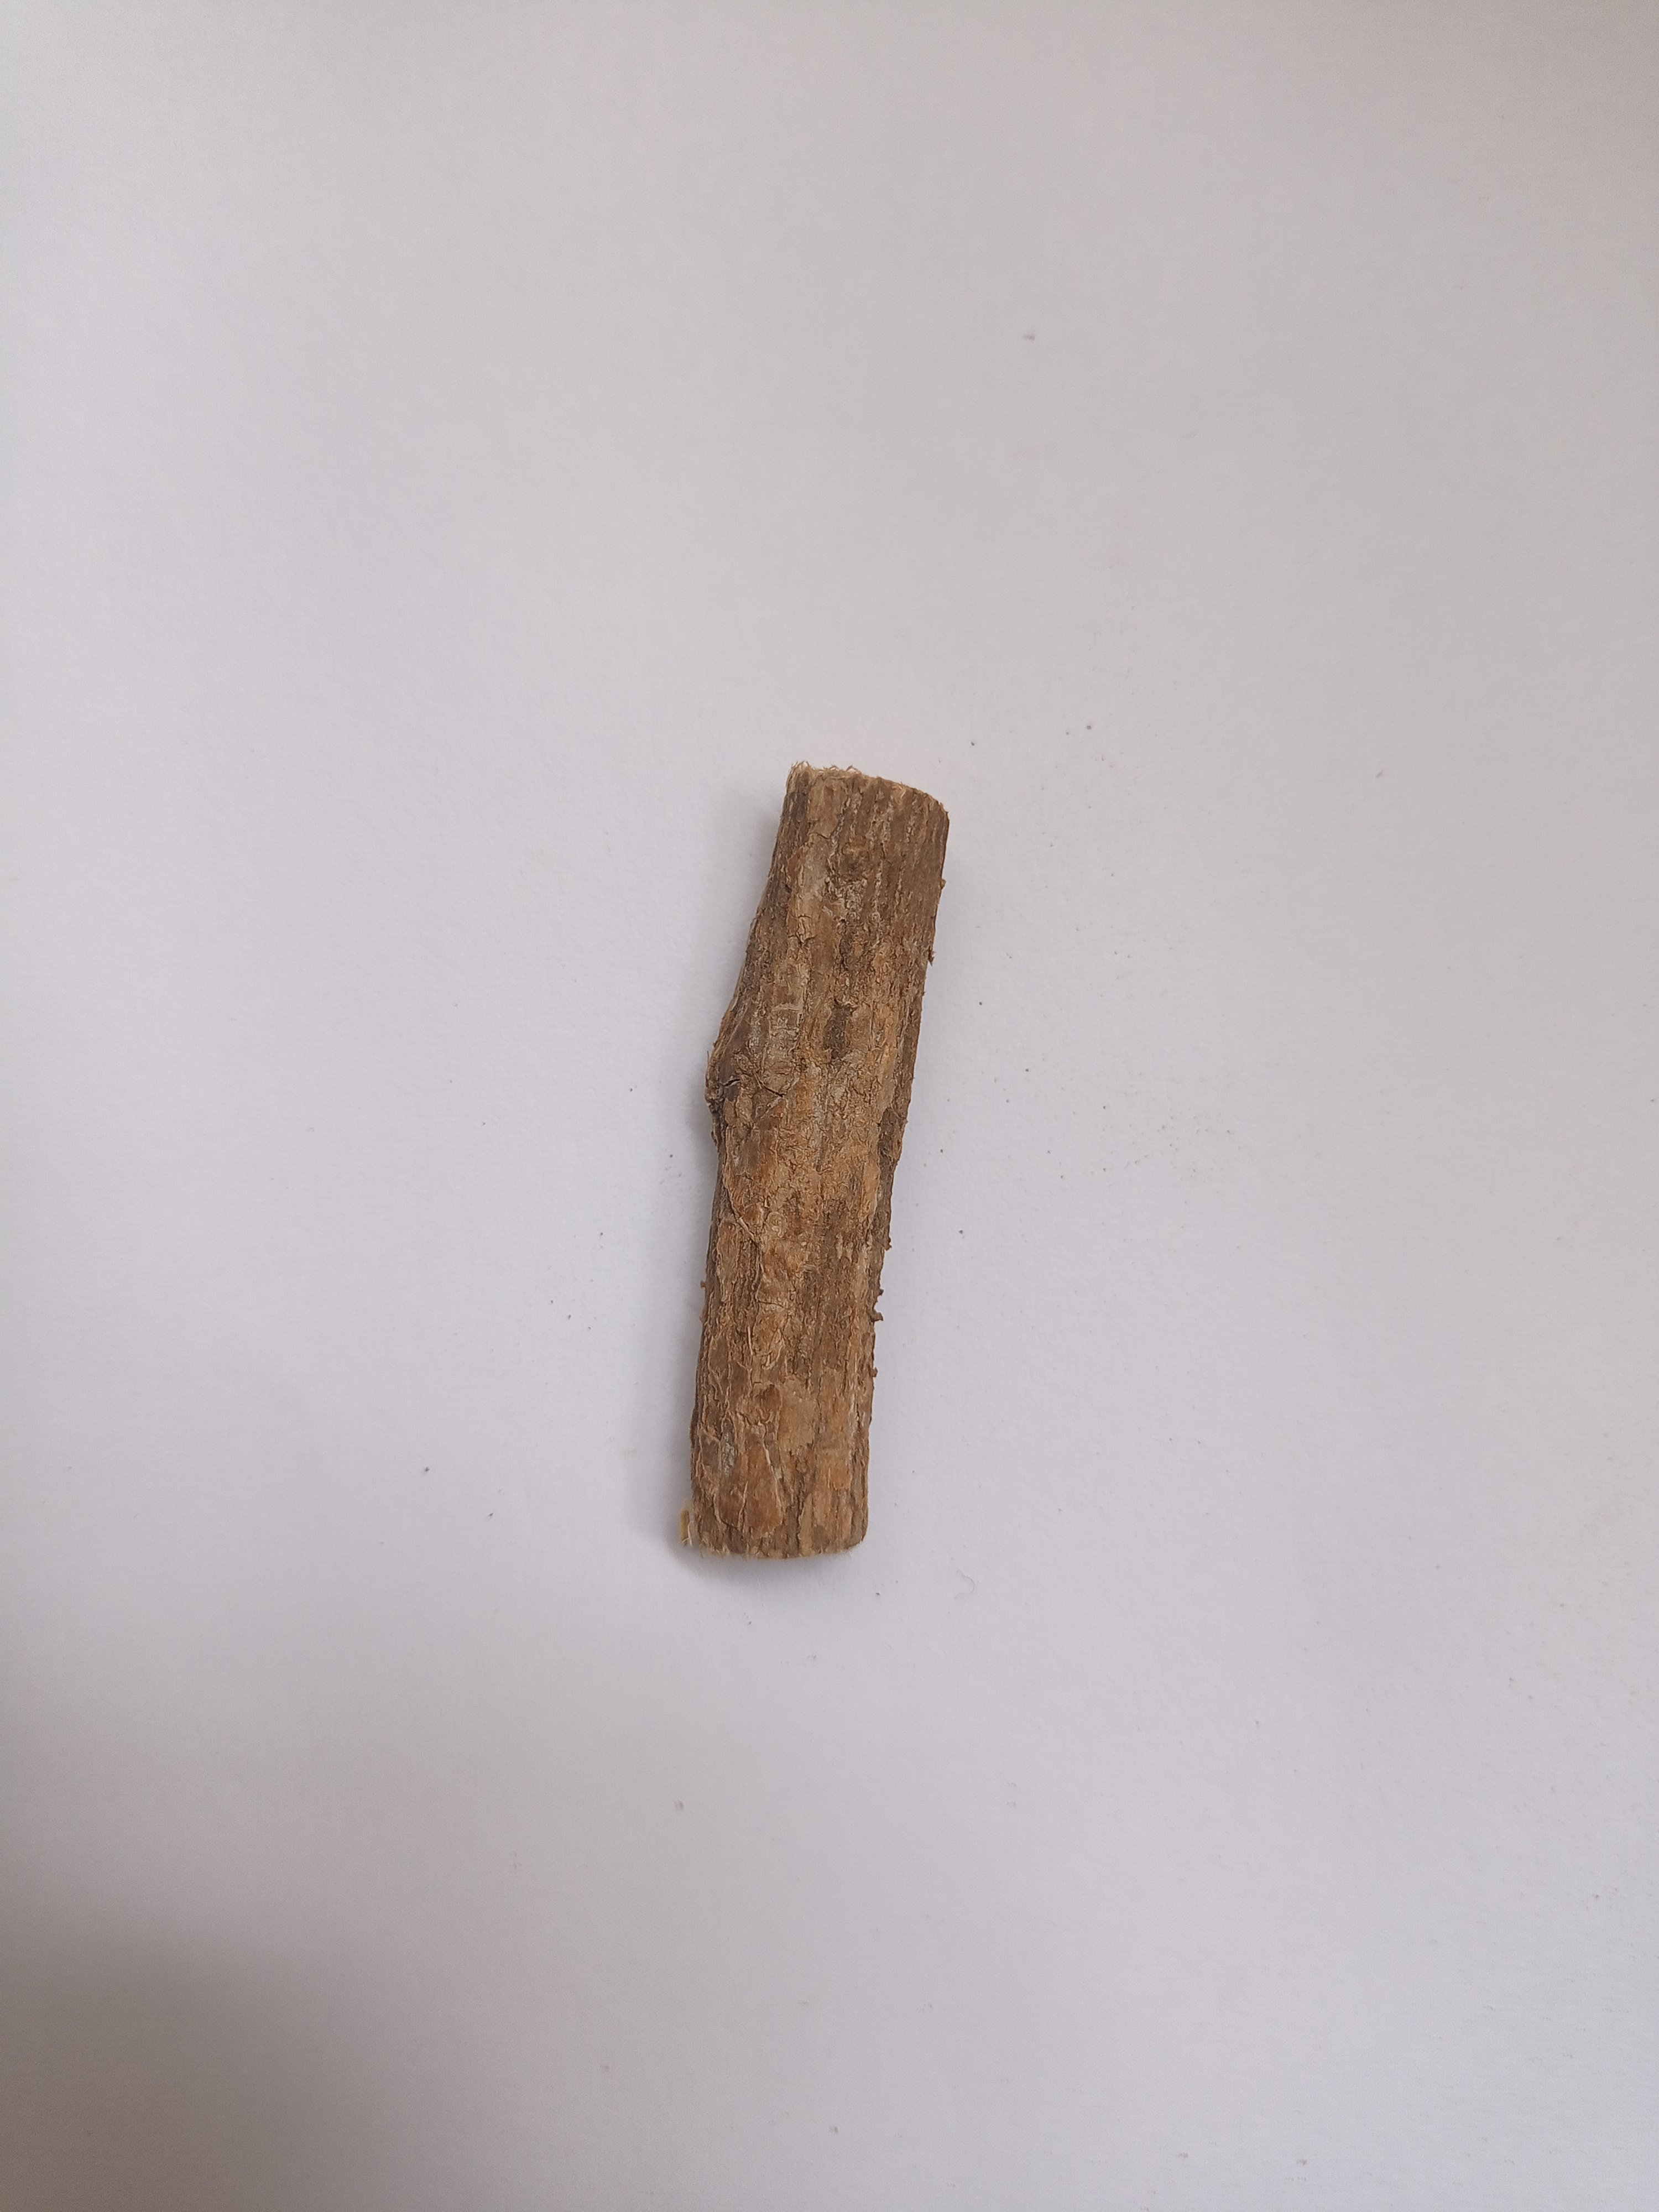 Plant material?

jesthamadh
